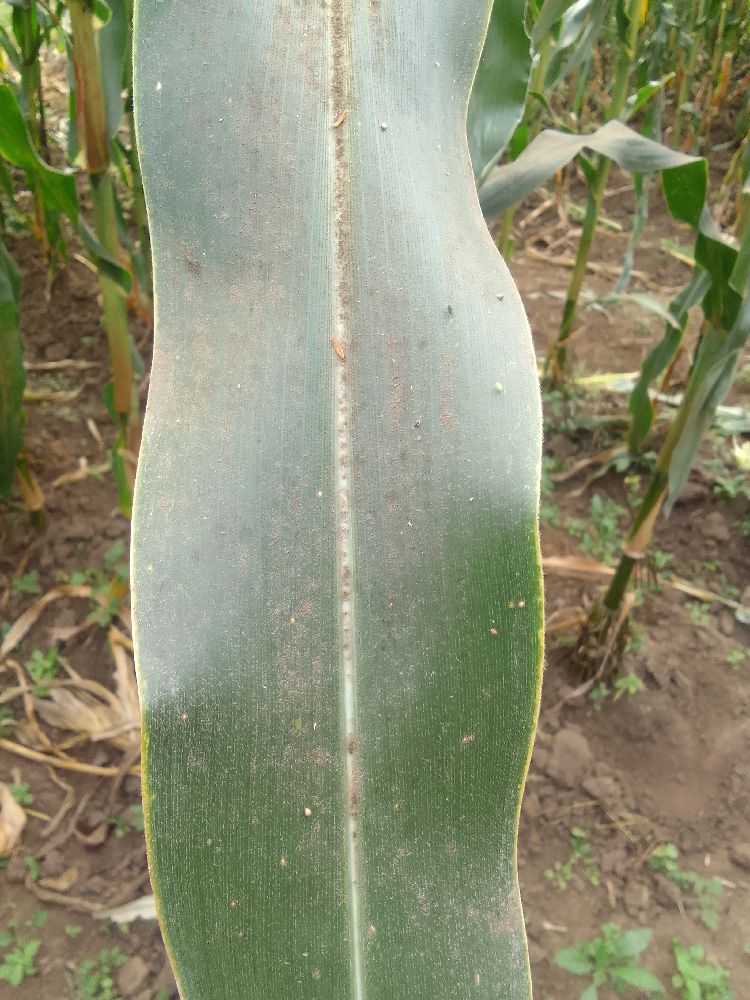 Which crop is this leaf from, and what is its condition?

maize, healthy
